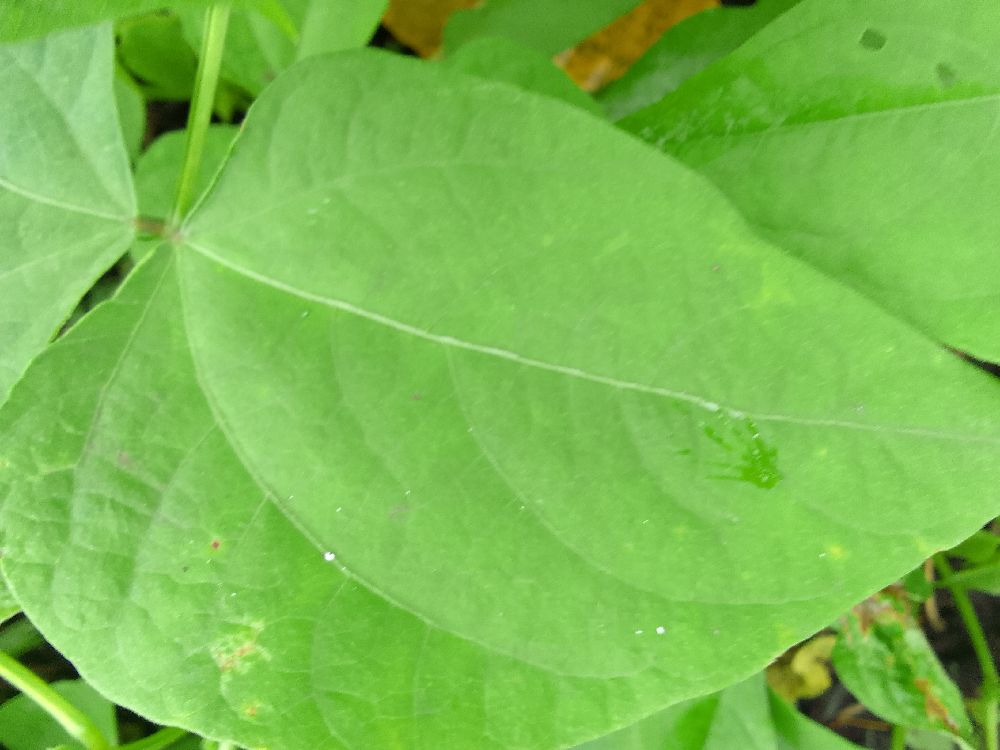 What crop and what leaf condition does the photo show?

maize, healthy
